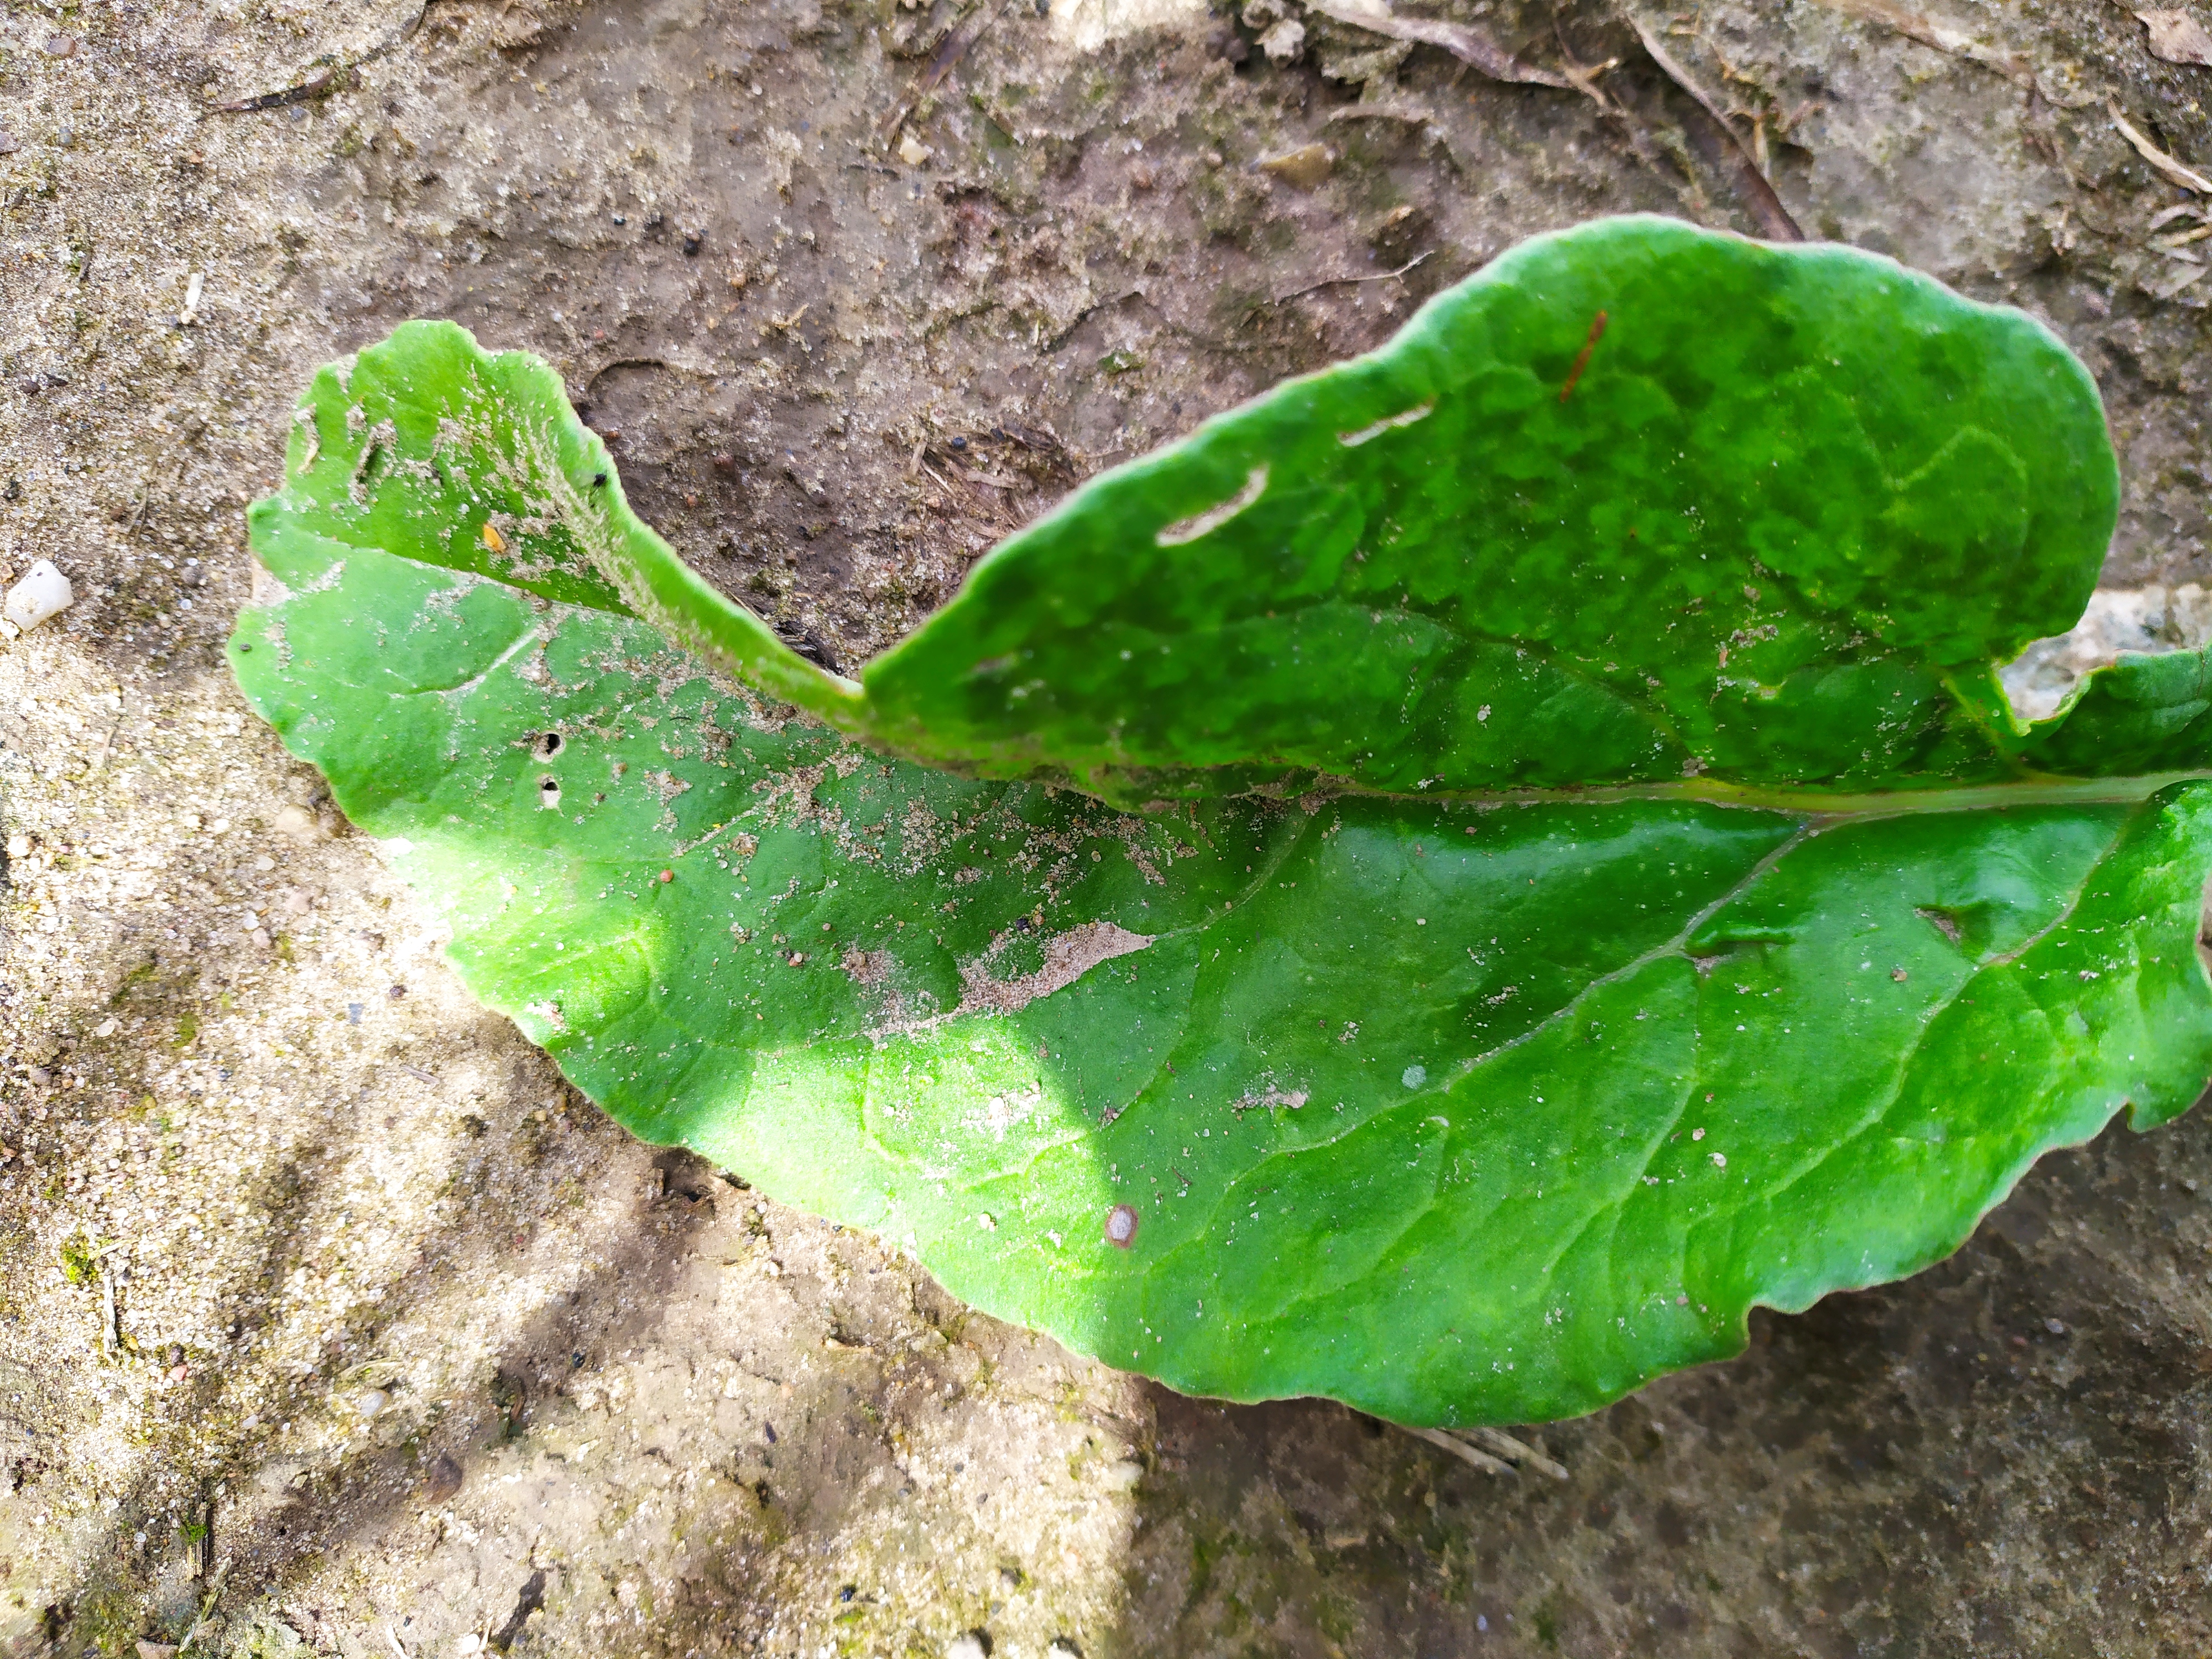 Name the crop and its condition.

beet, cercospora
